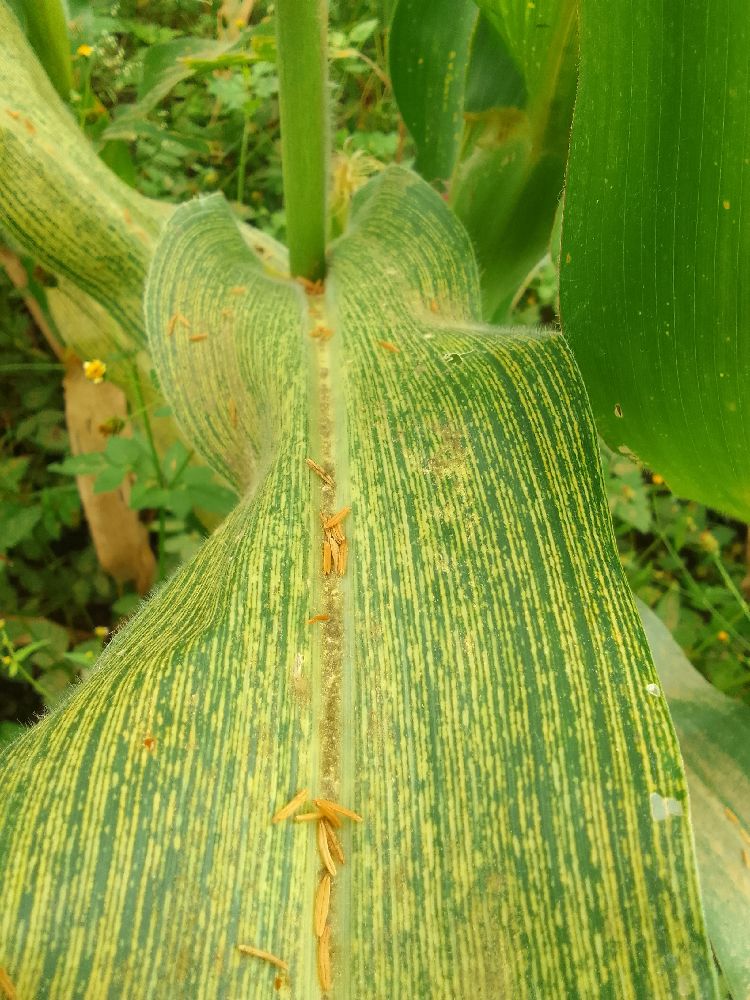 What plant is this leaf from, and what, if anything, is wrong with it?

maize, maize streak virus
